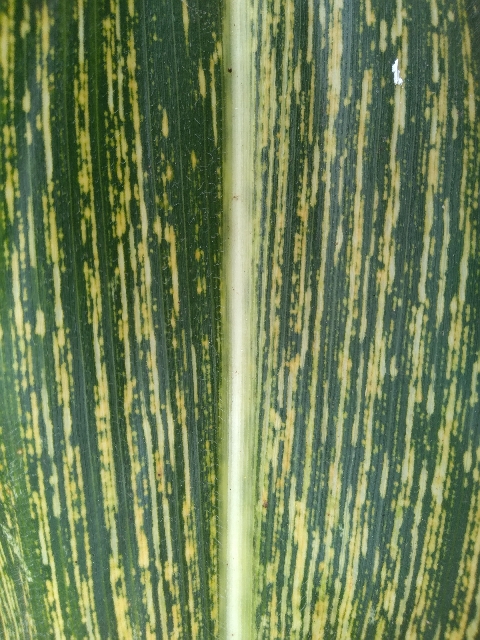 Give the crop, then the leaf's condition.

maize, maize streak virus
